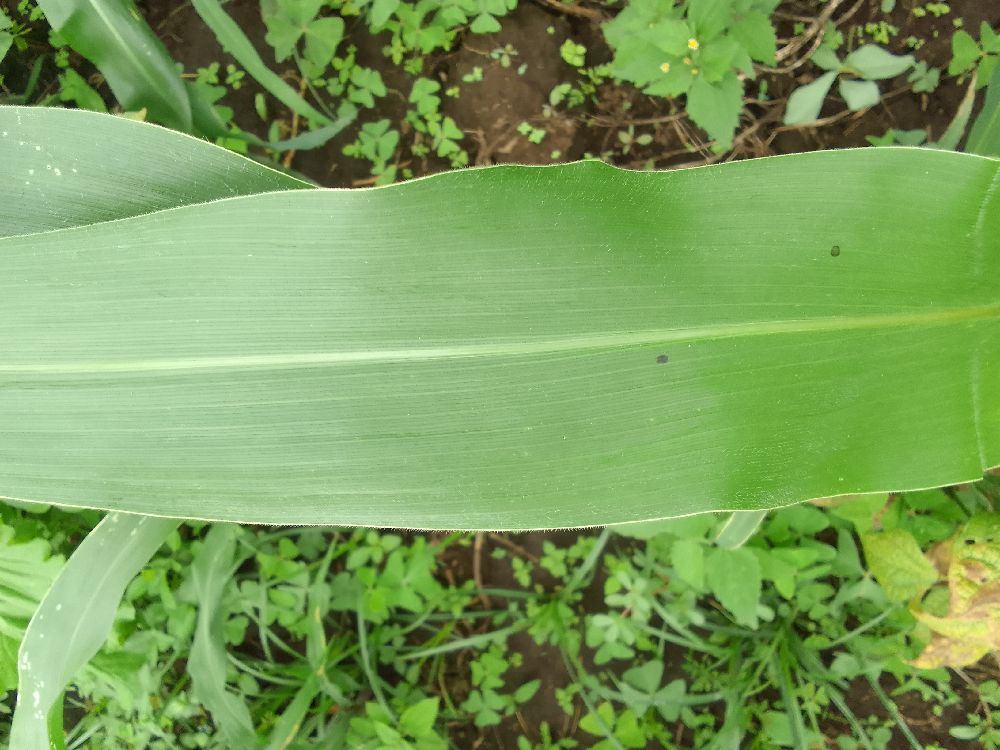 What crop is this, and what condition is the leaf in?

maize, healthy
